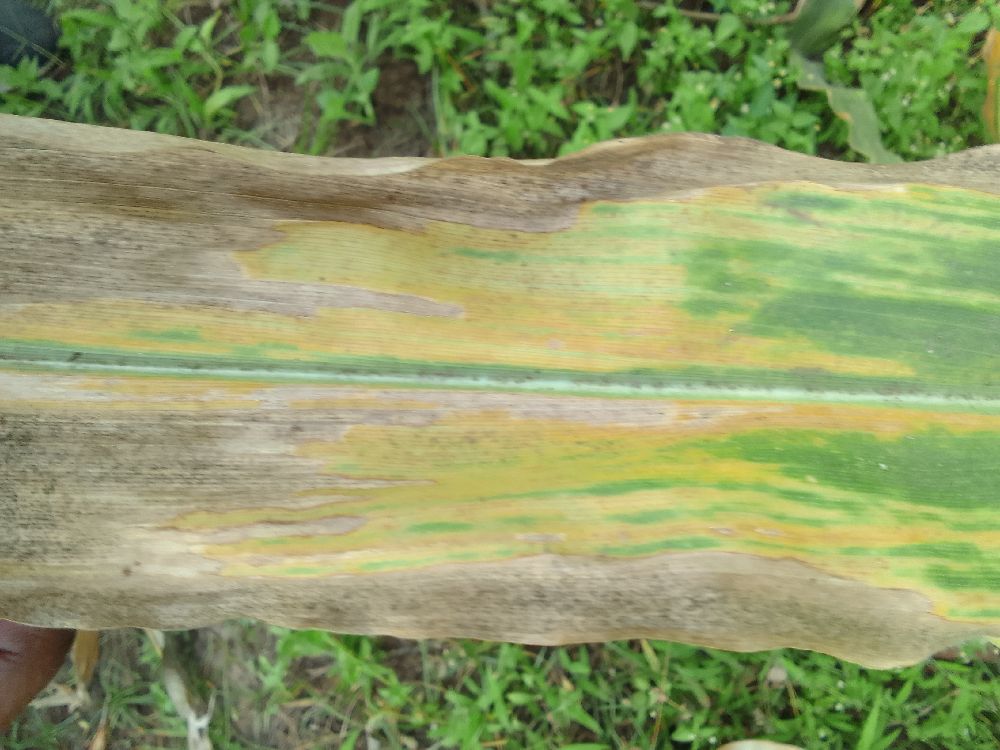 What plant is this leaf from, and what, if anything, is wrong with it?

maize, maize lethal necrosis
